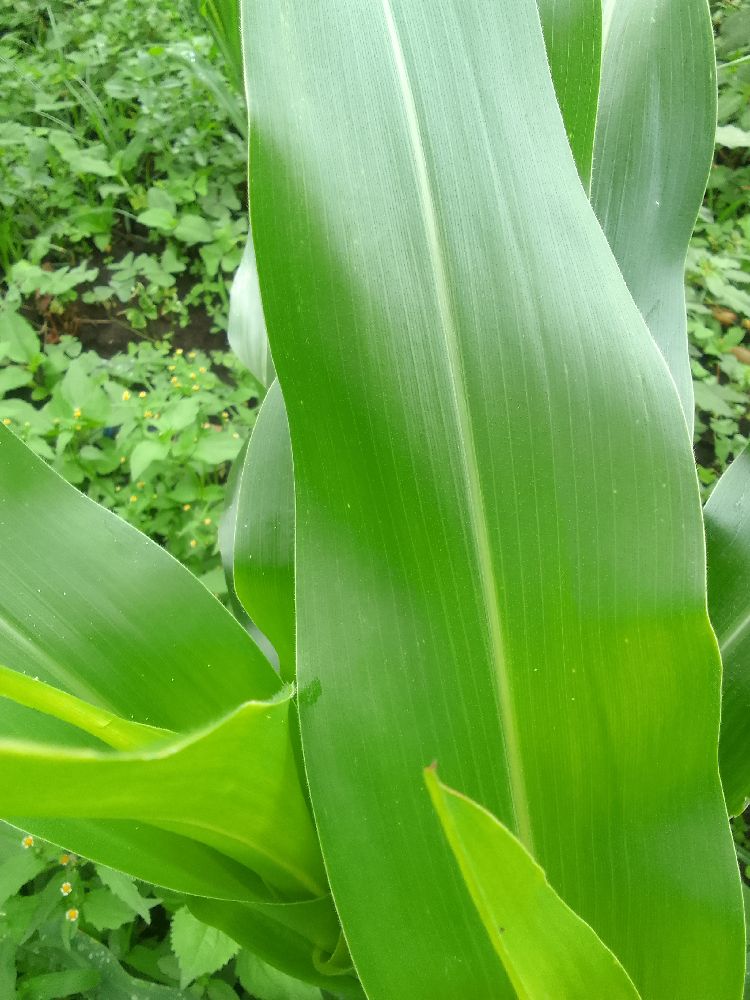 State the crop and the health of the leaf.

maize, healthy
